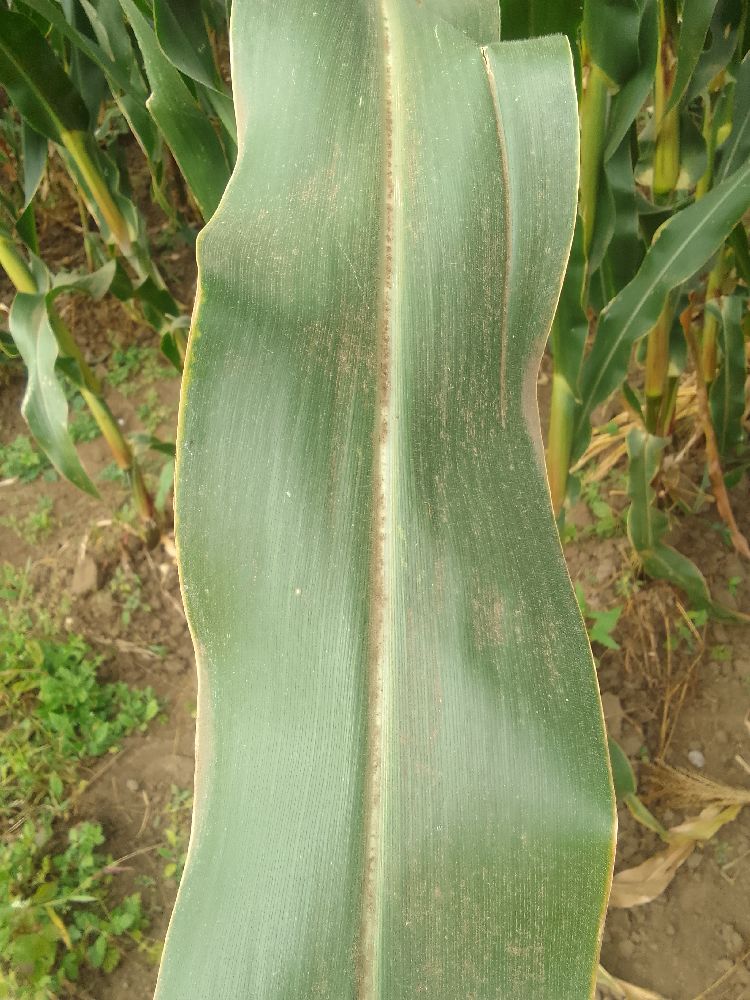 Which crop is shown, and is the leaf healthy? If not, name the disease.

maize, healthy
